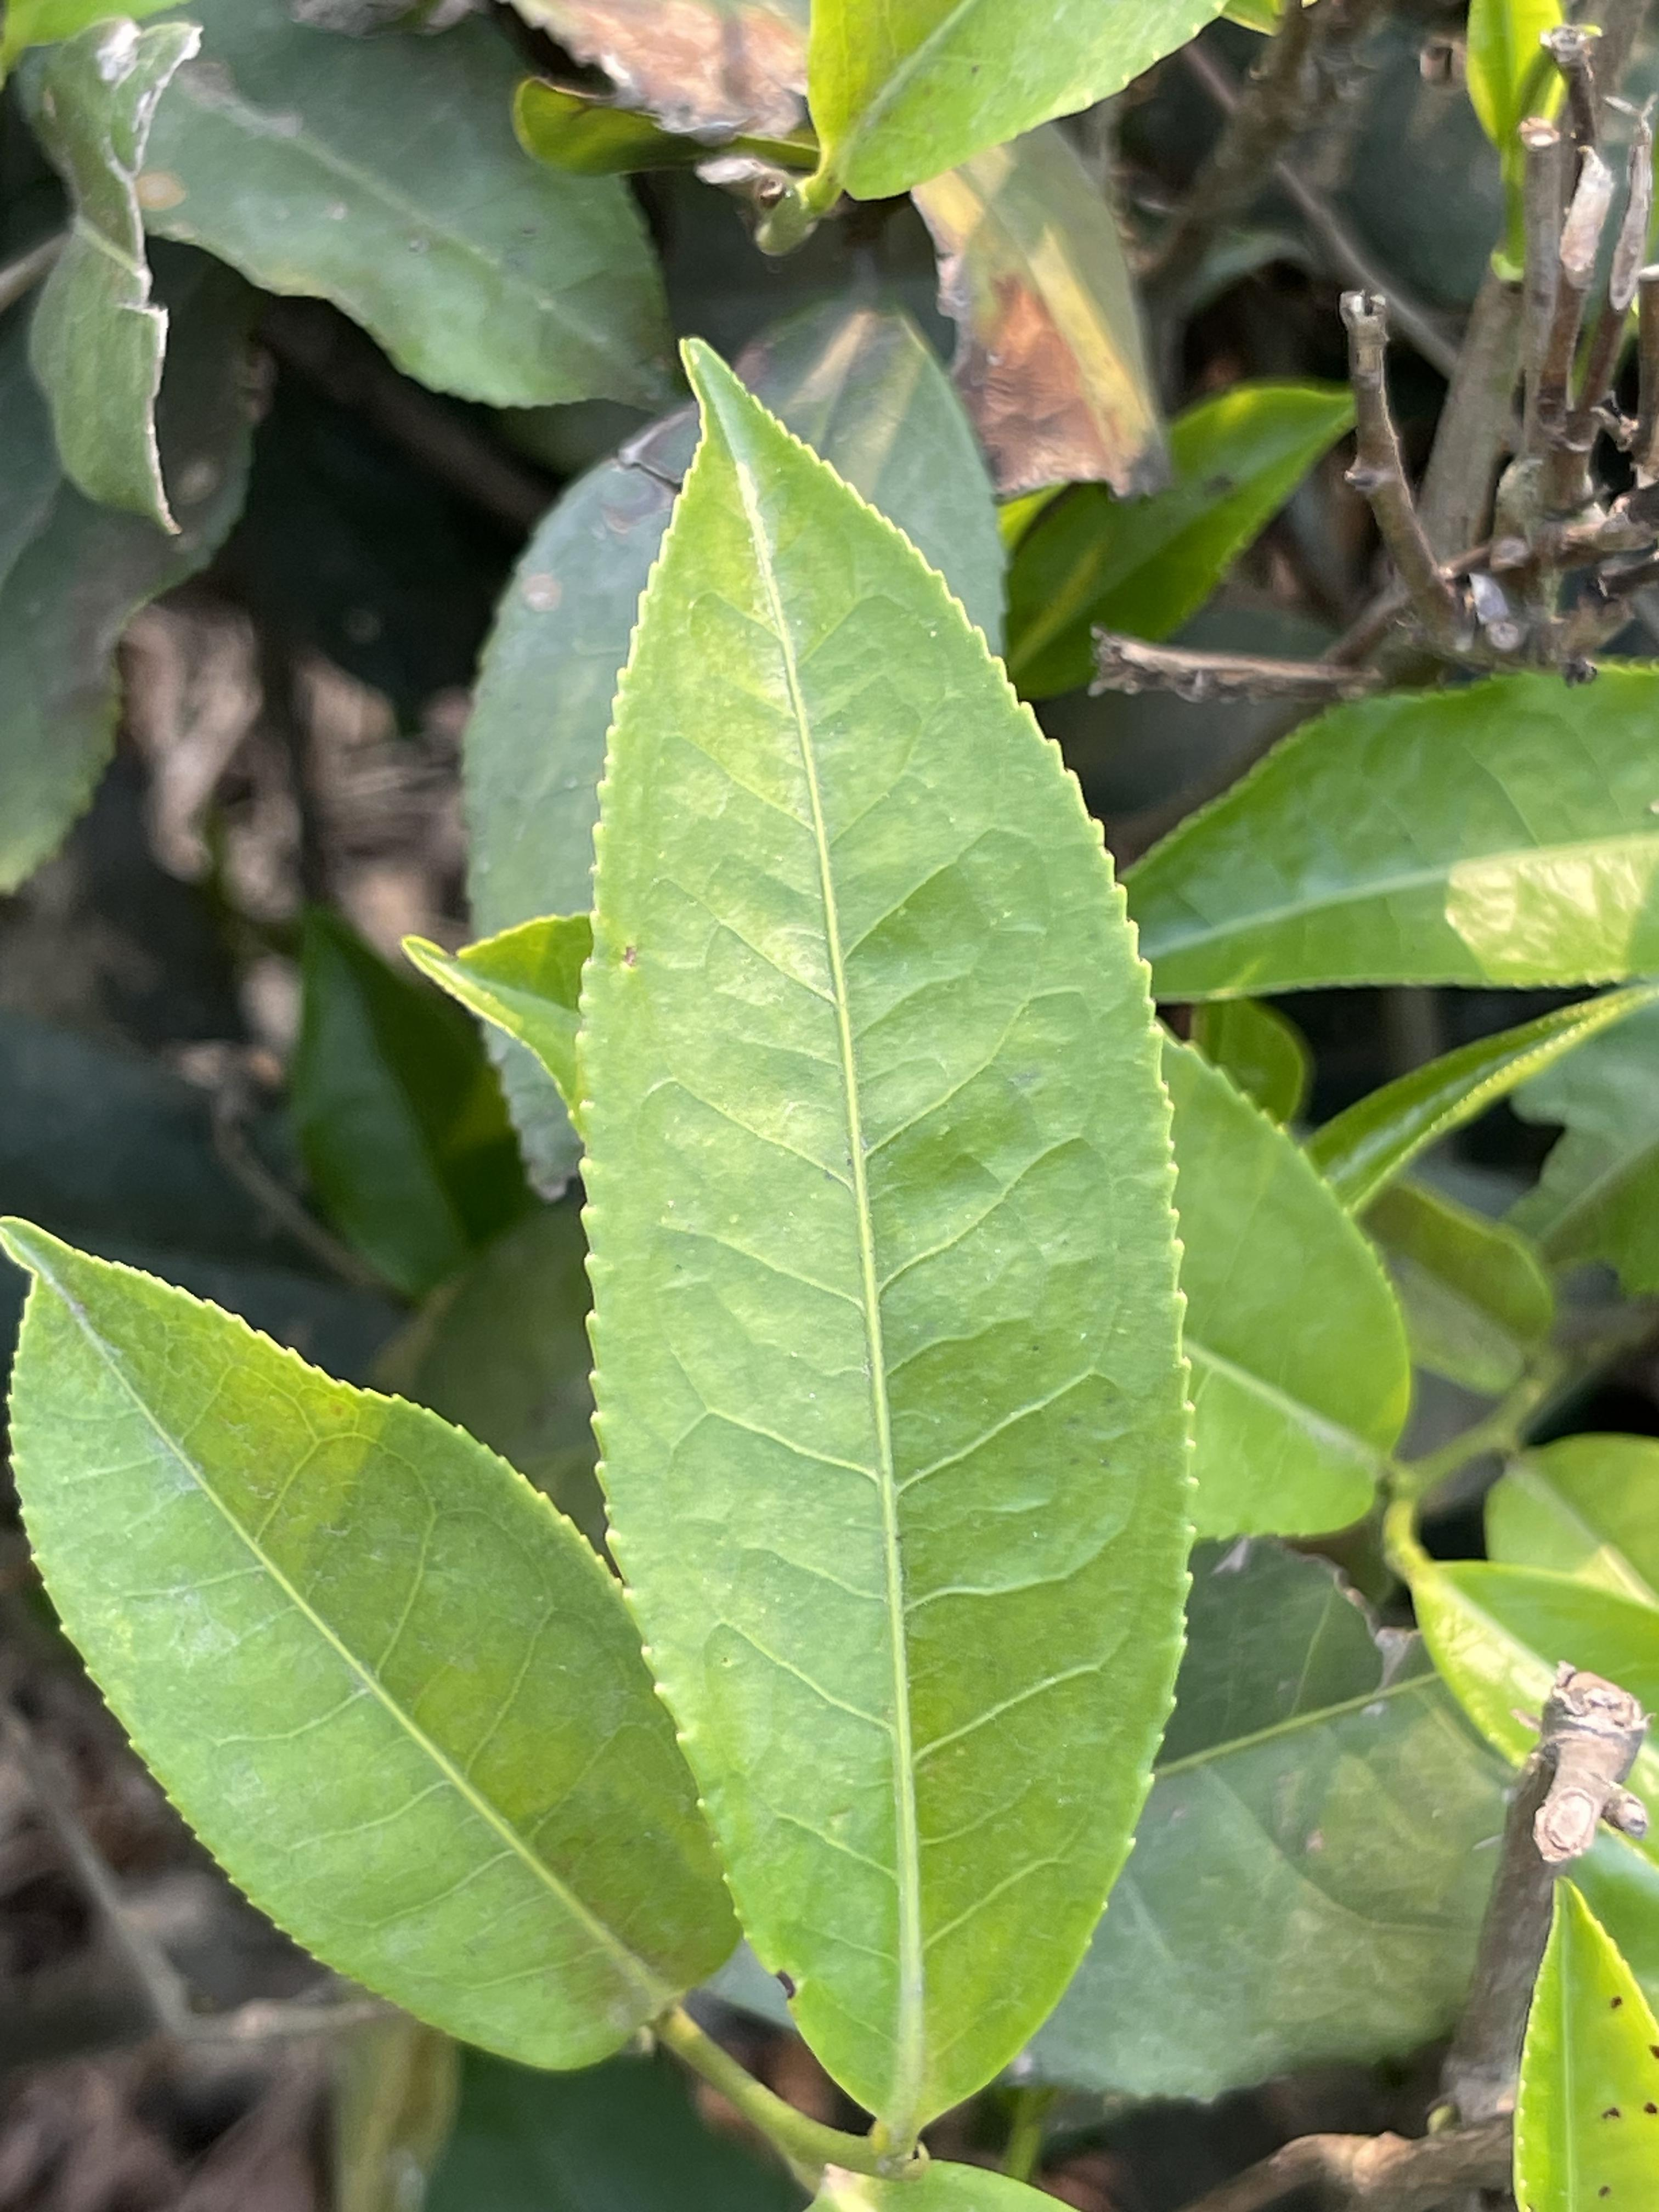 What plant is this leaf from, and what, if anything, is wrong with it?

tea, healthy leaf
